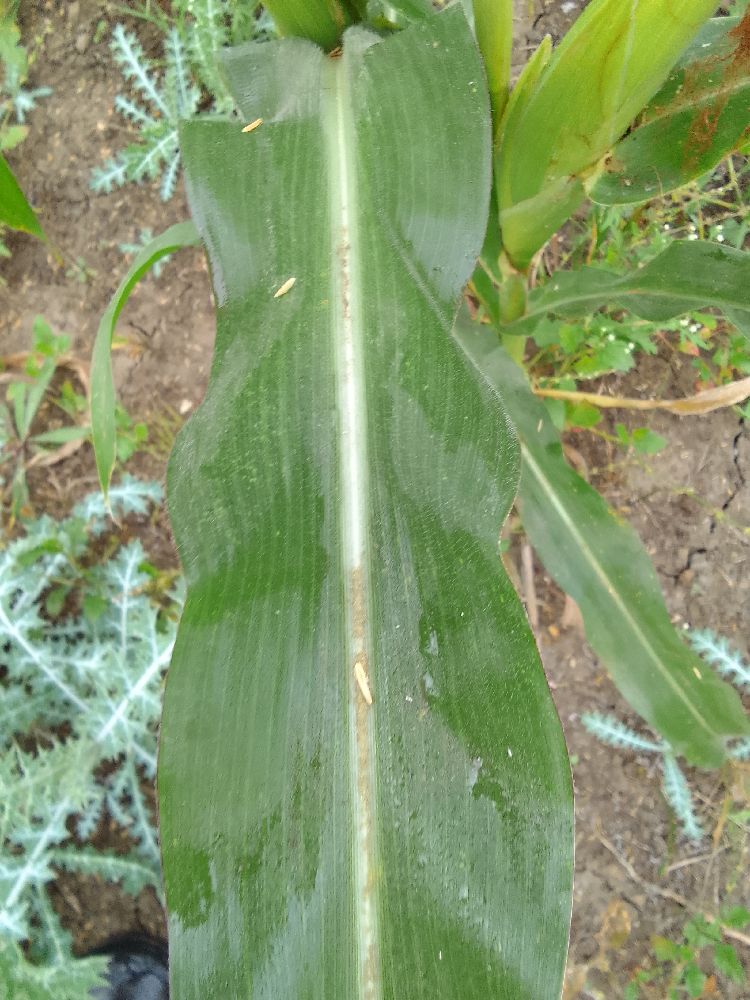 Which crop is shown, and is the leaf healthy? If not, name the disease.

maize, healthy
